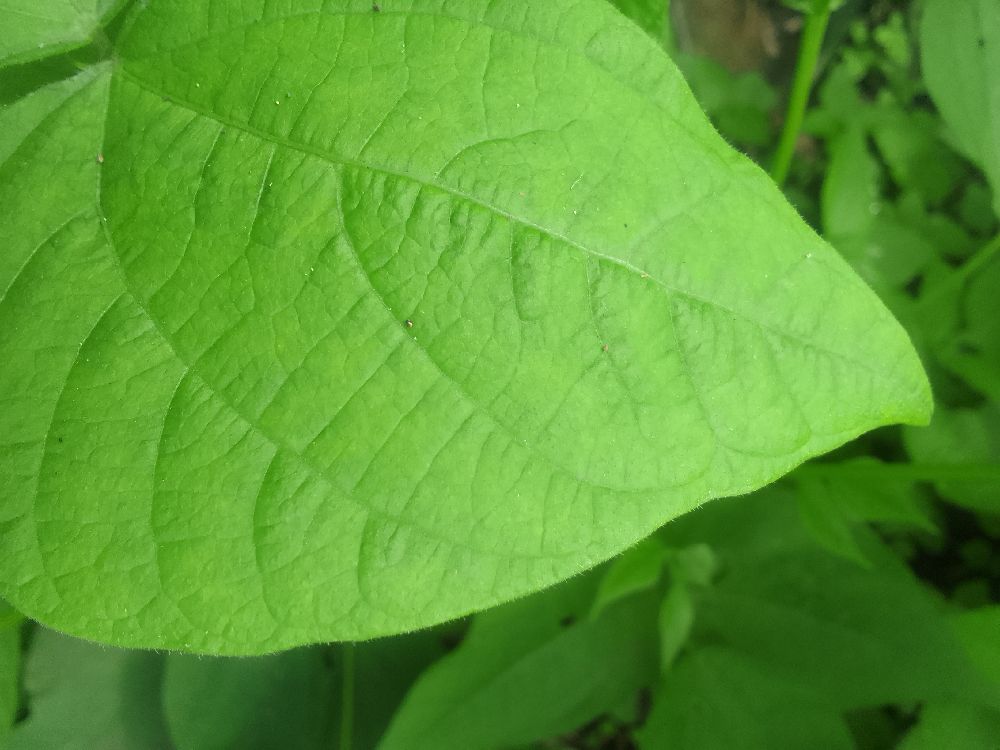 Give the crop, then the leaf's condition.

common bean, healthy
